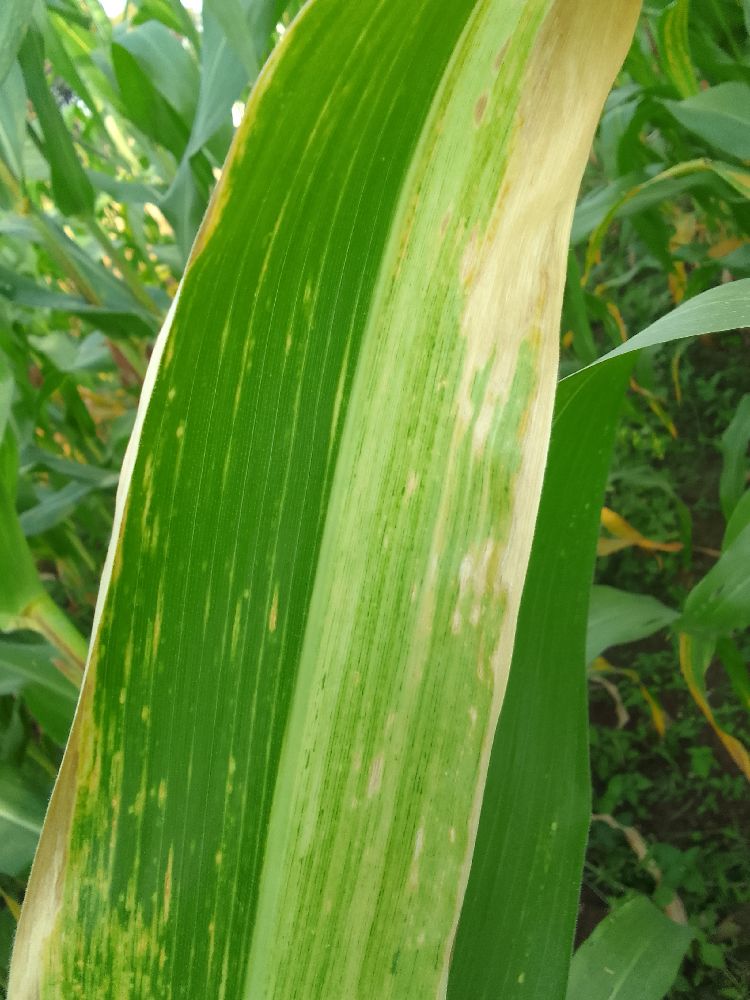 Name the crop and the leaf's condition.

maize, maize lethal necrosis
